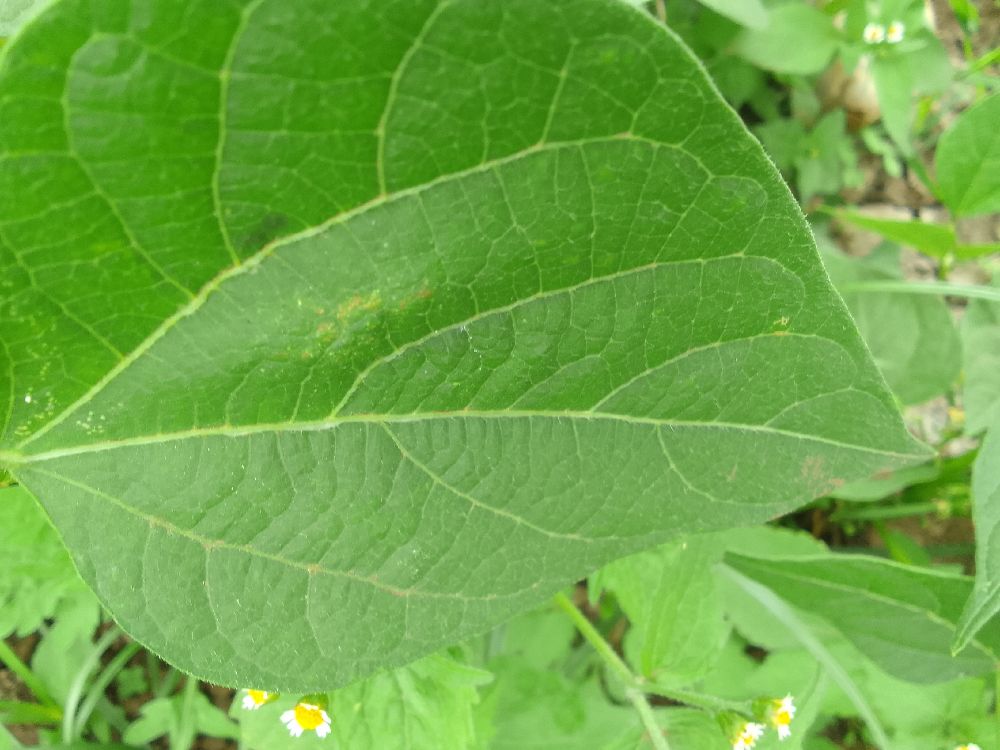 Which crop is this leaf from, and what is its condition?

common bean, healthy
